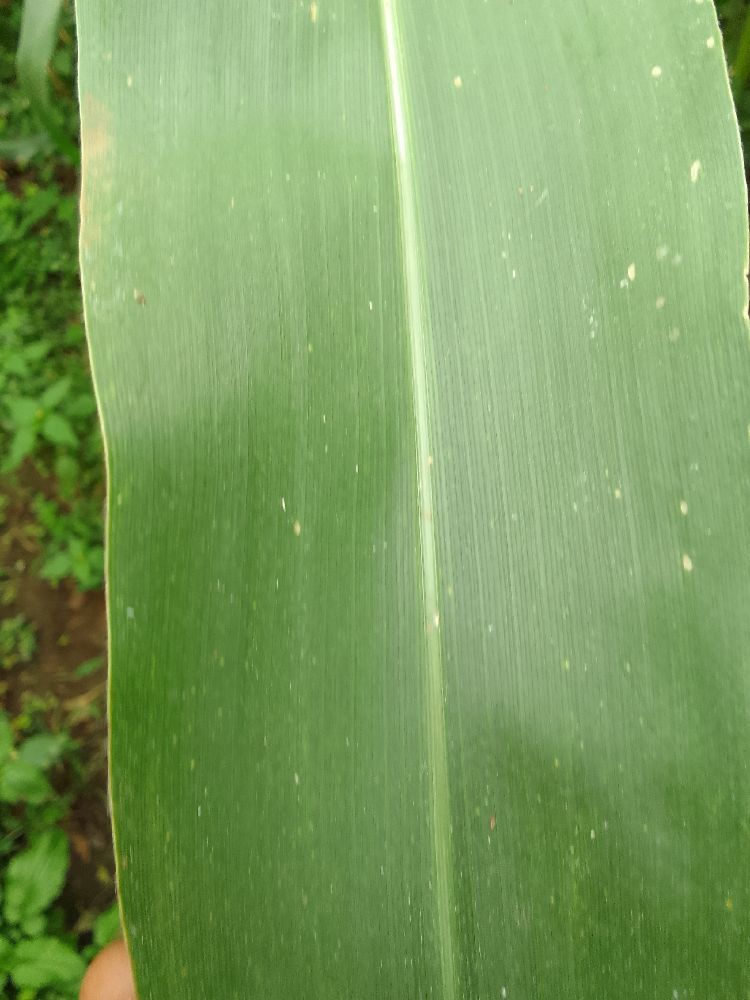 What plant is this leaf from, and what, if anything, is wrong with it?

maize, healthy
